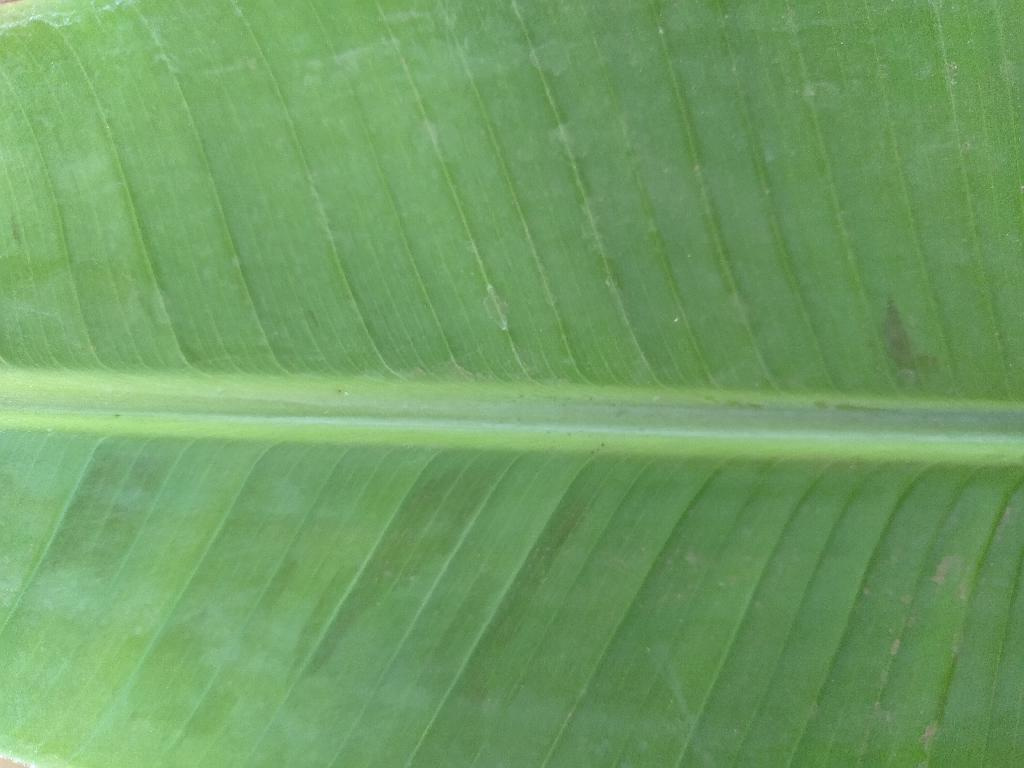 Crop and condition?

banana, healthy
